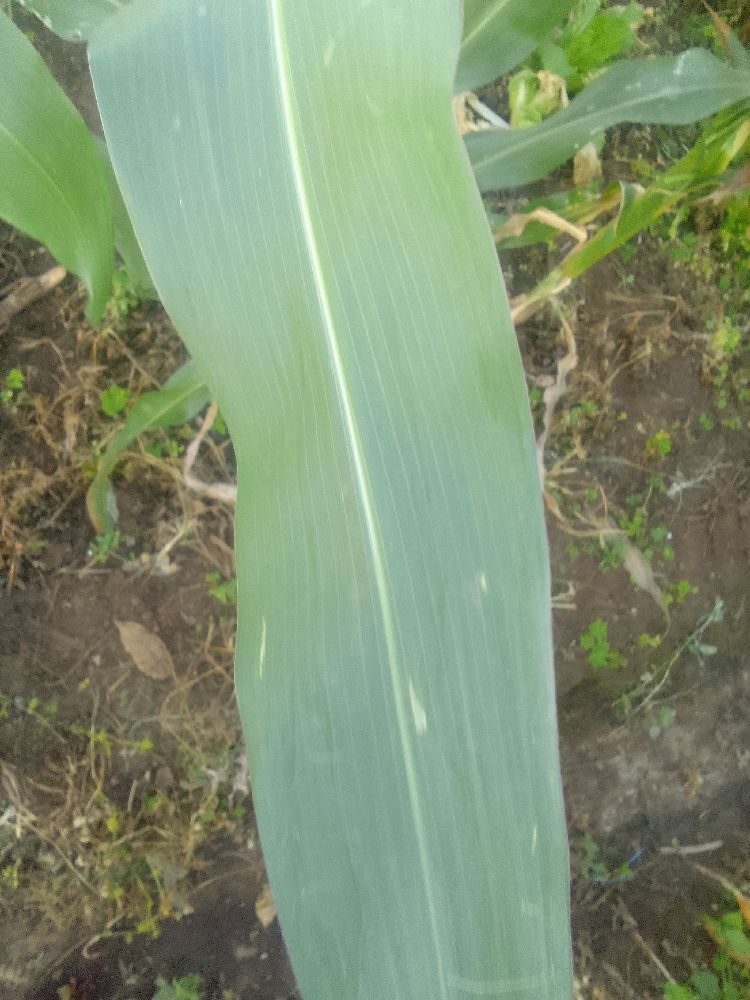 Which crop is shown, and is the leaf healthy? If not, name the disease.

maize, healthy
